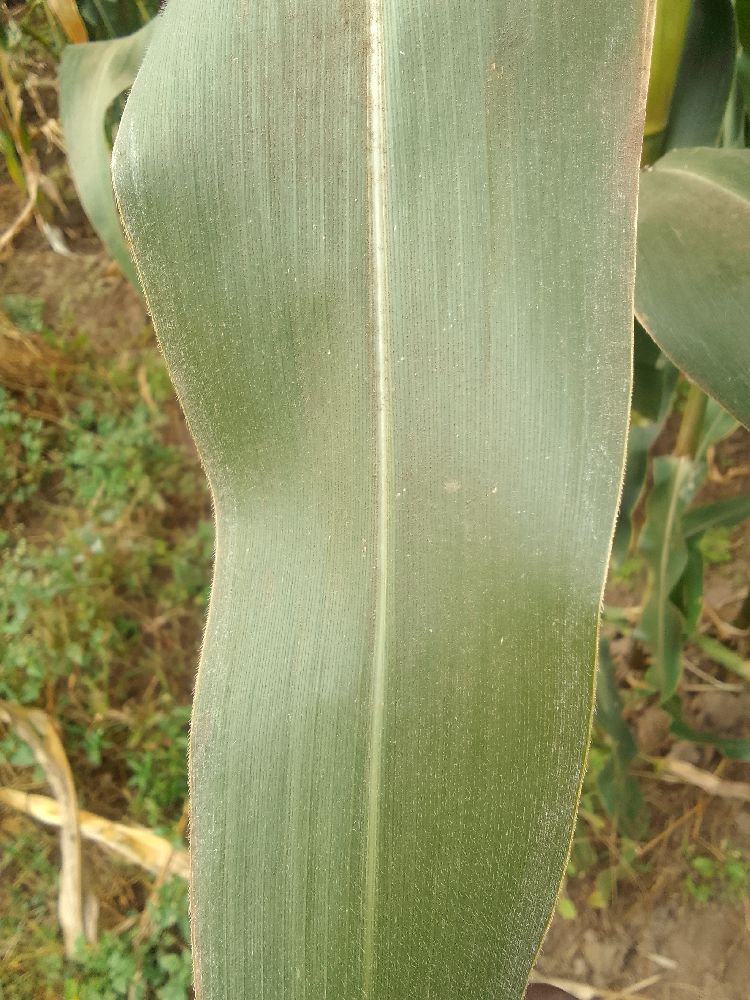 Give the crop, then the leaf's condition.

maize, healthy
